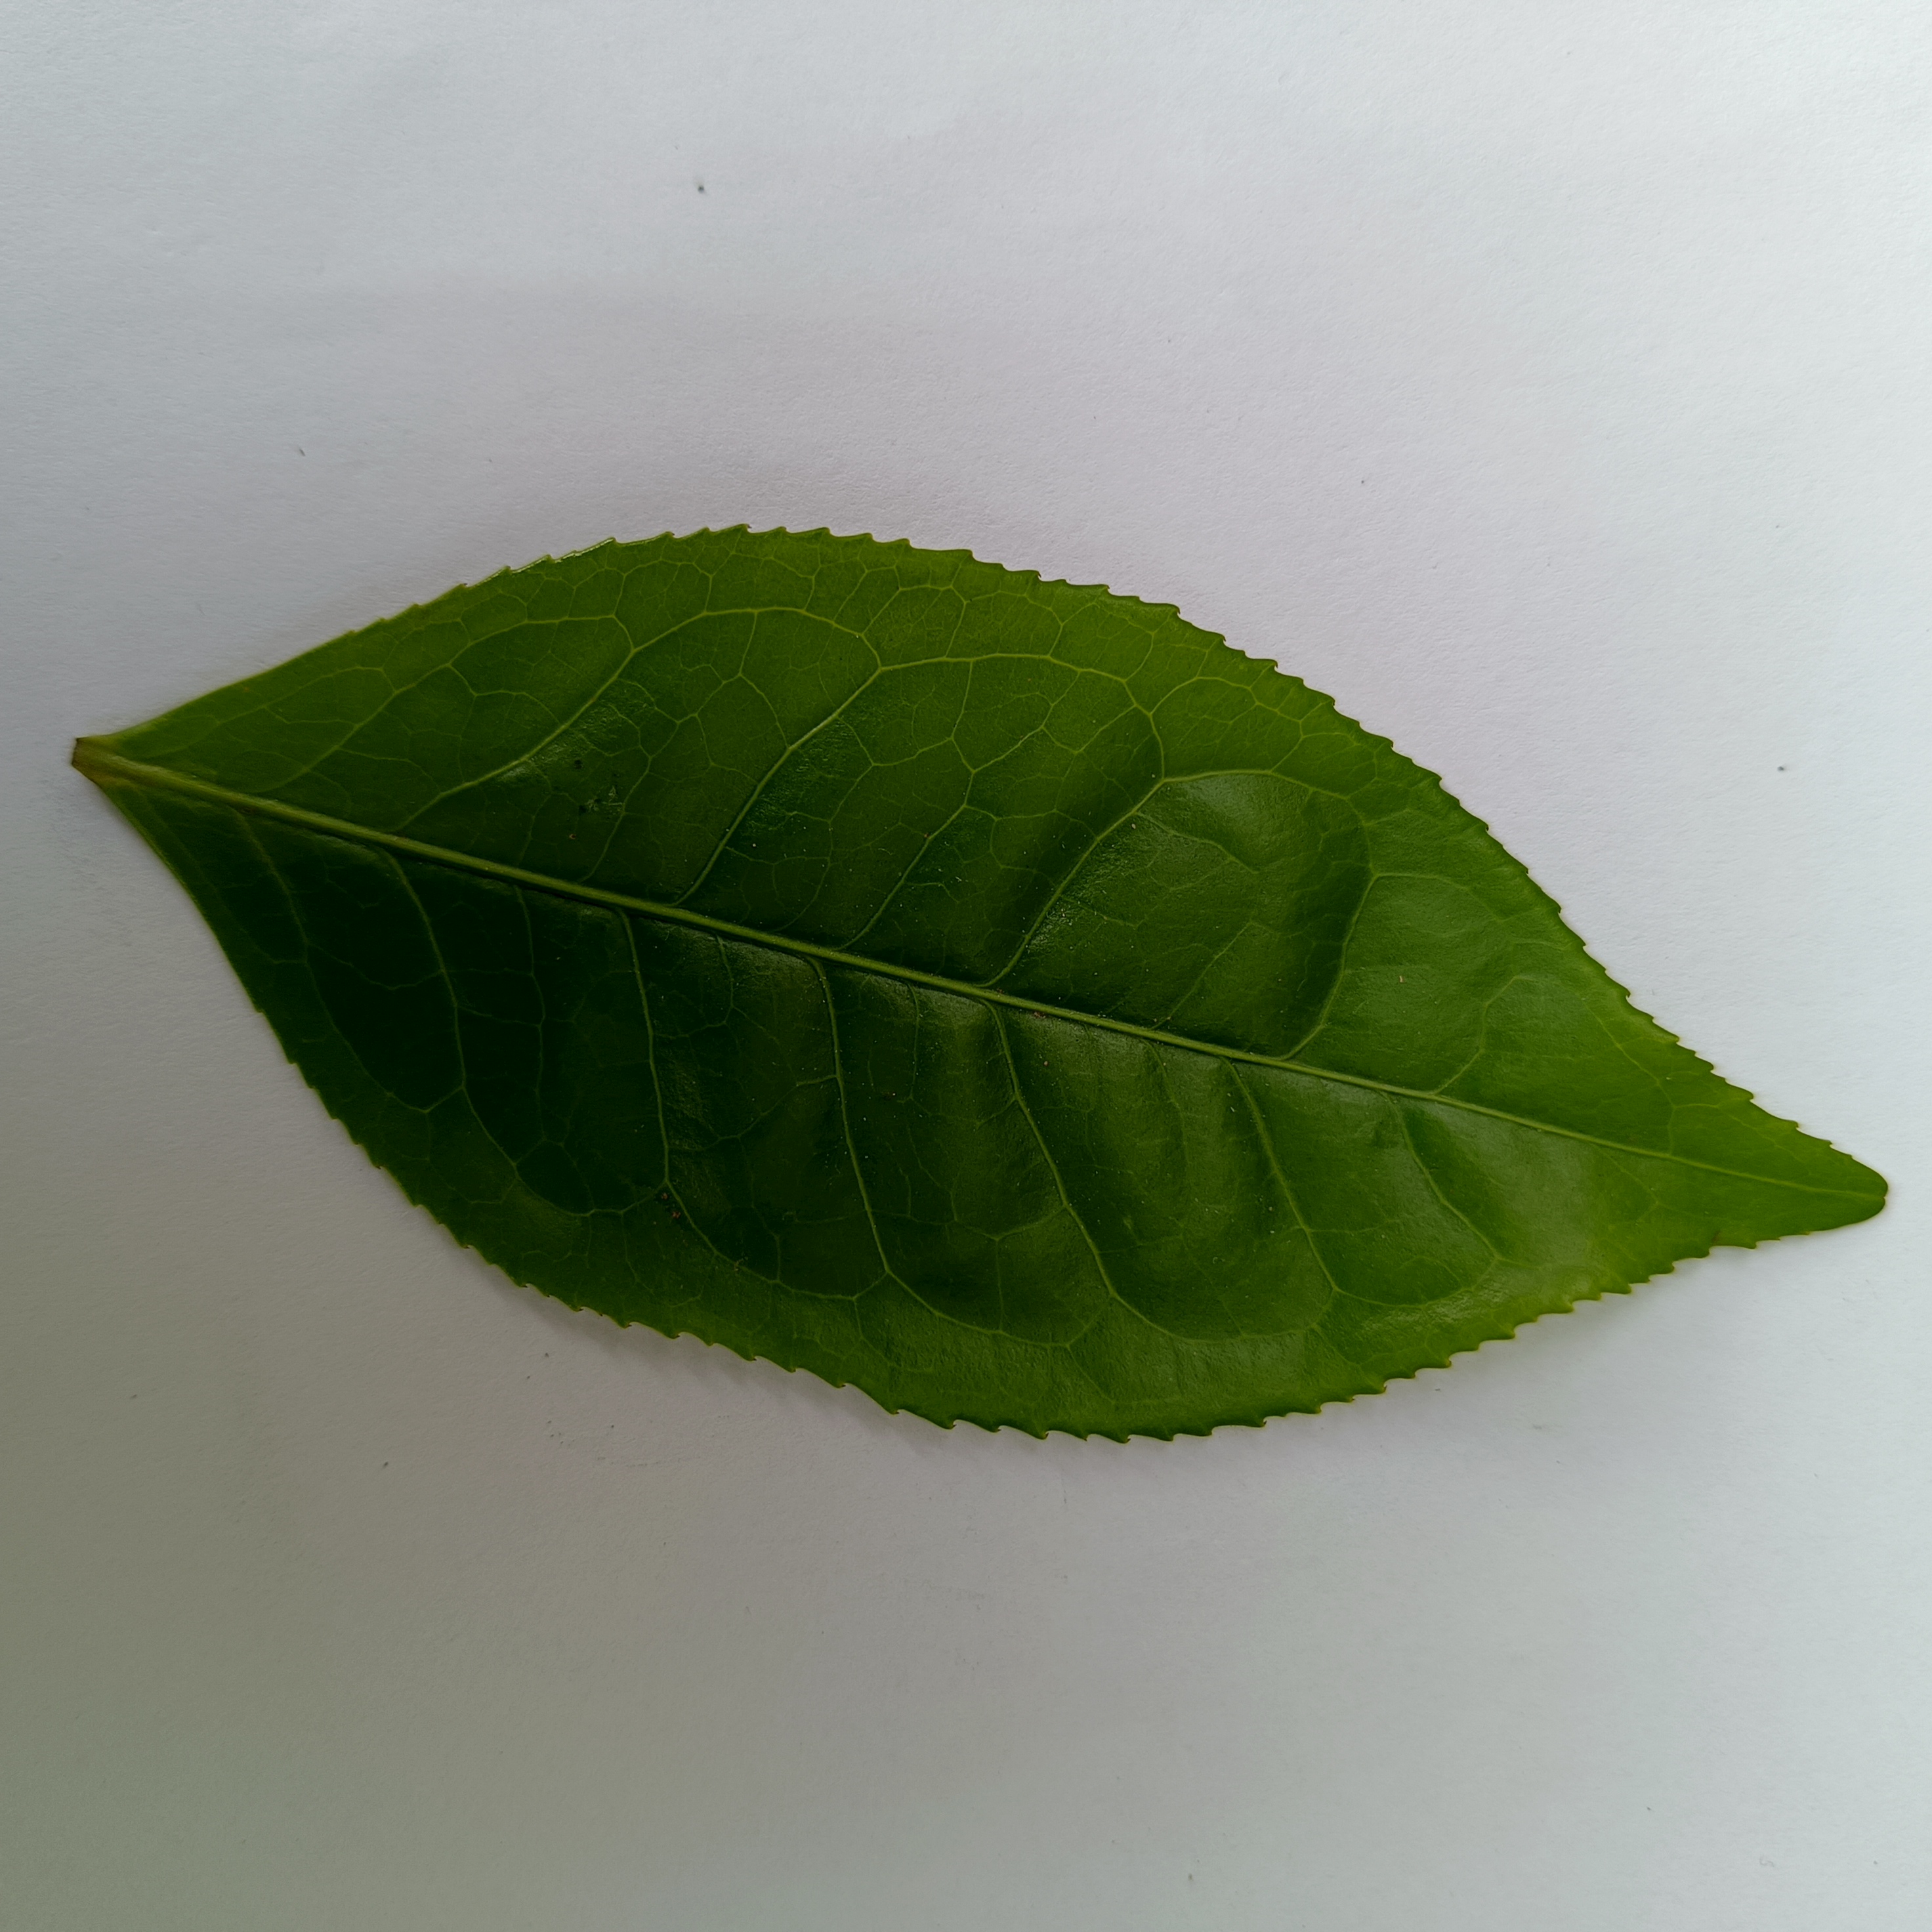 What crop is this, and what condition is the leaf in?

tea, healthy
